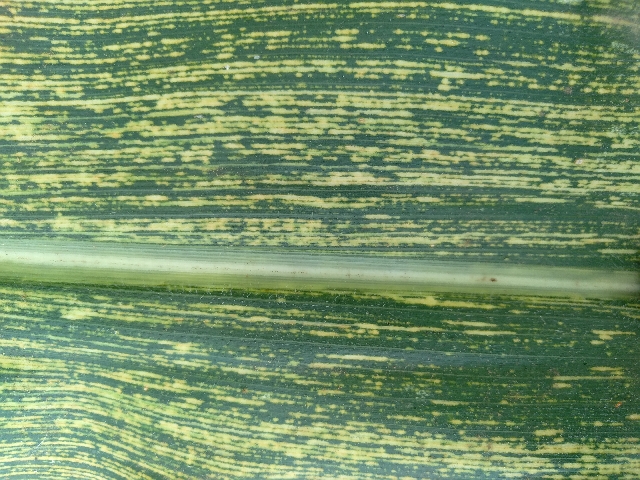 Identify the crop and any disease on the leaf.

maize, maize streak virus
